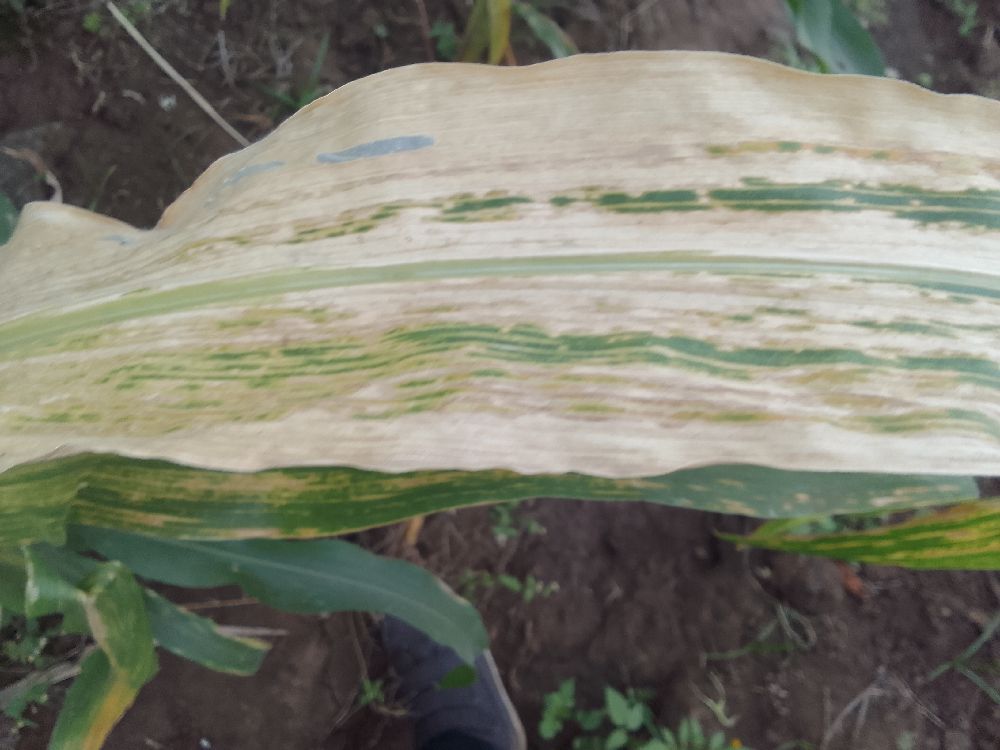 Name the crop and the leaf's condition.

maize, maize lethal necrosis
